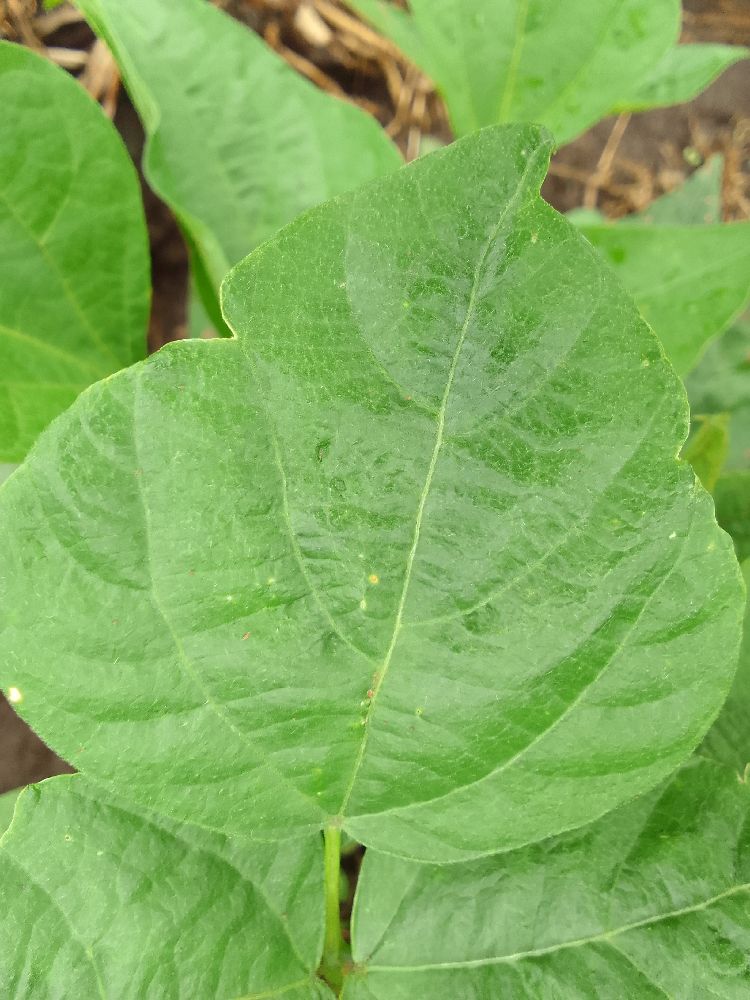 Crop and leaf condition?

common bean, healthy
